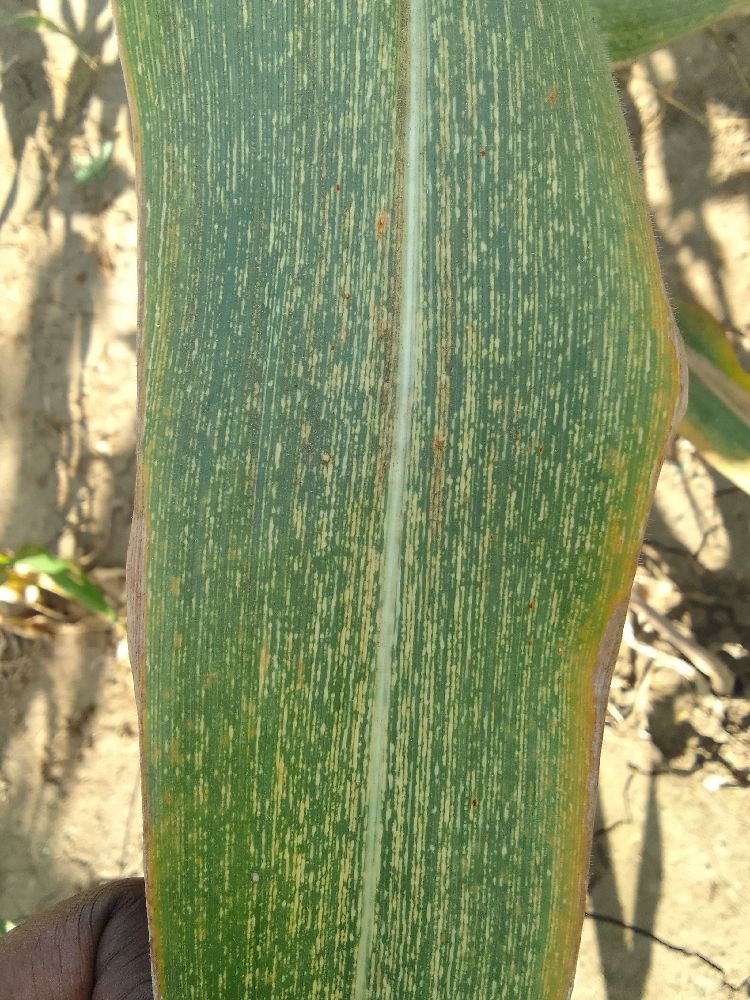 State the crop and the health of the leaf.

maize, maize streak virus
